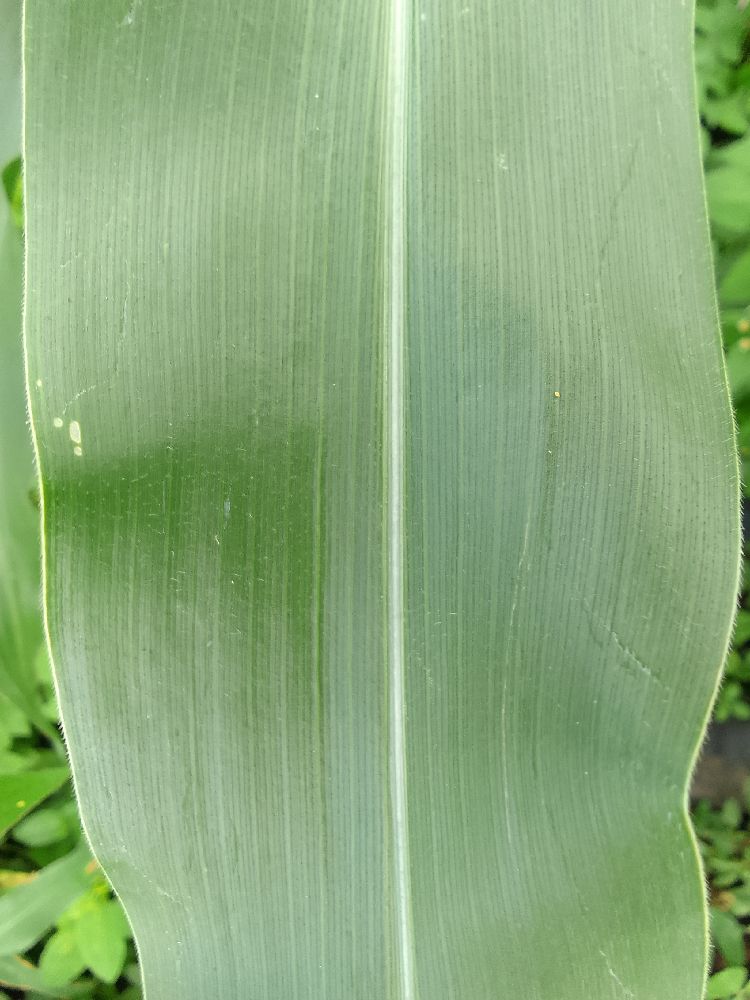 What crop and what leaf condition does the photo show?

maize, healthy
